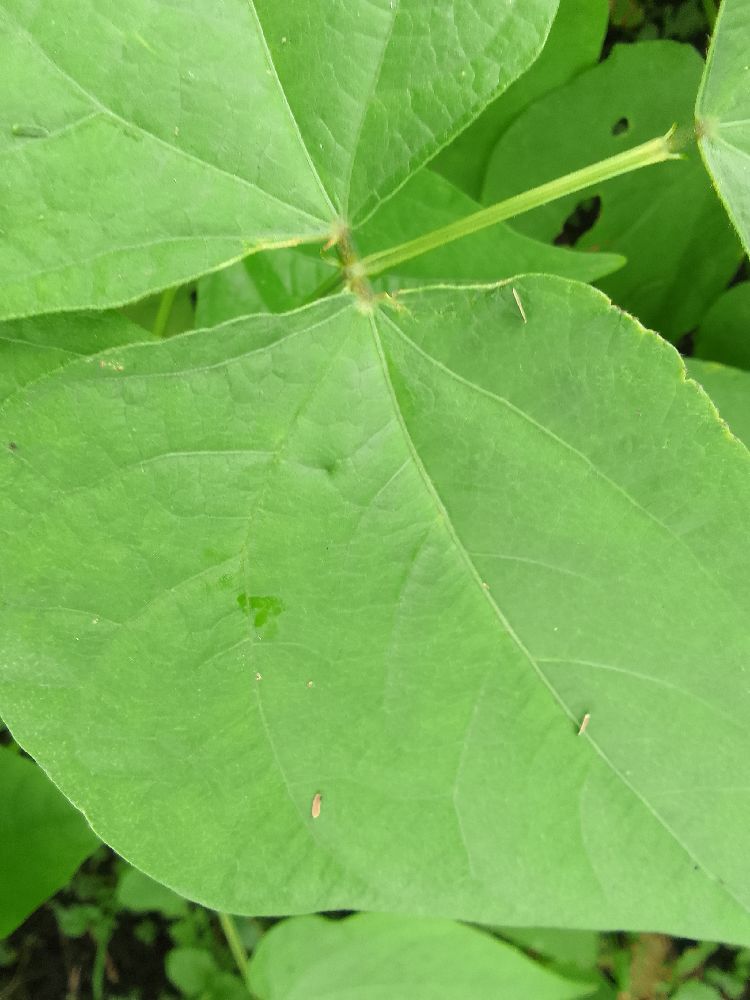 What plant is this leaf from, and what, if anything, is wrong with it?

common bean, healthy
